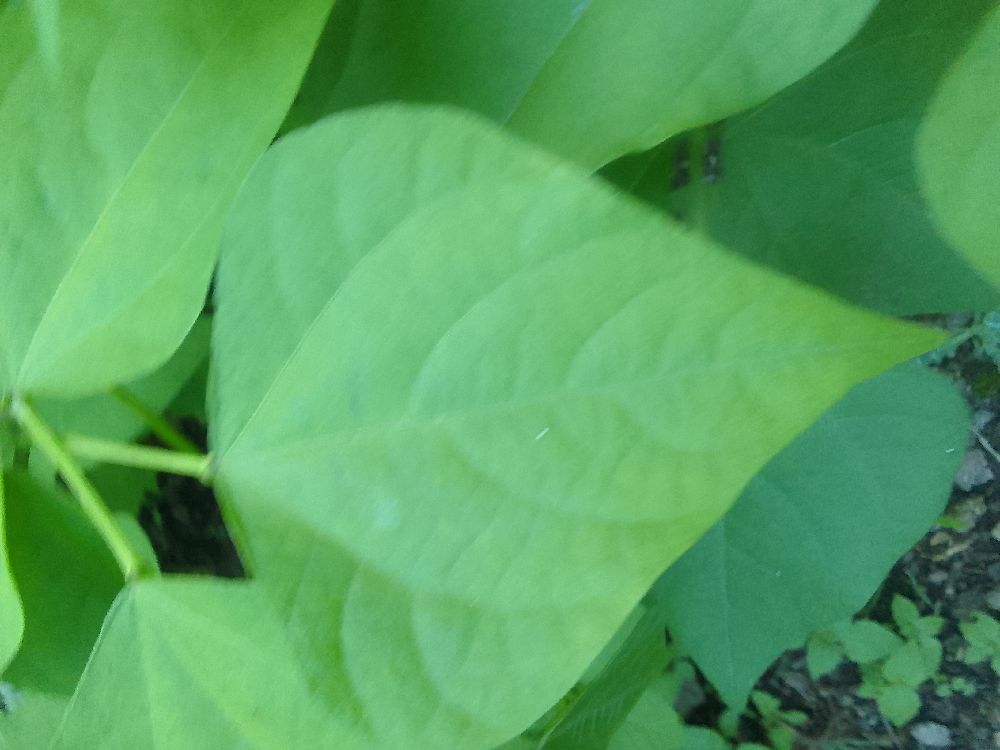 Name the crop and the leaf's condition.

common bean, healthy
